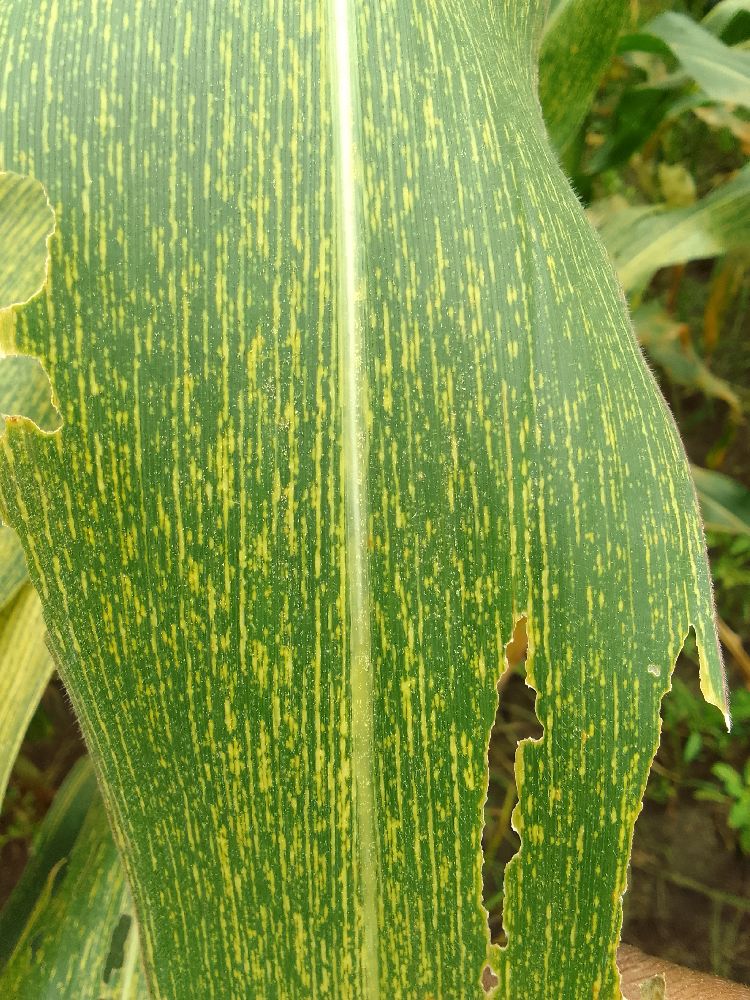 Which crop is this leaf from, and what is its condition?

maize, maize streak virus
